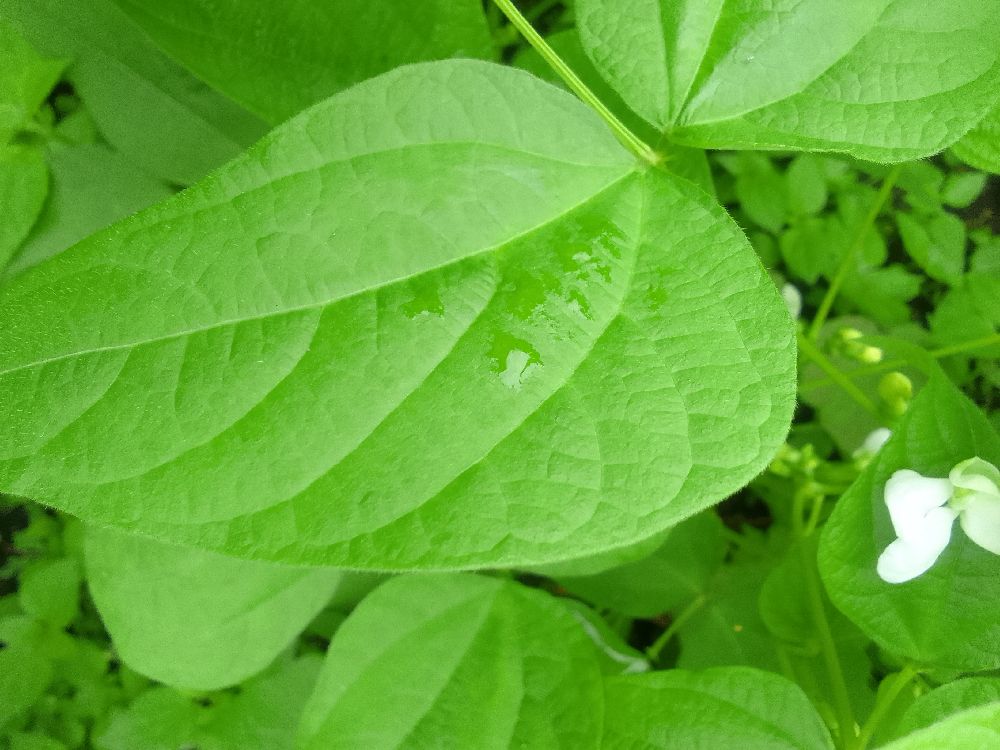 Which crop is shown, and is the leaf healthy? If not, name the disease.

common bean, healthy
